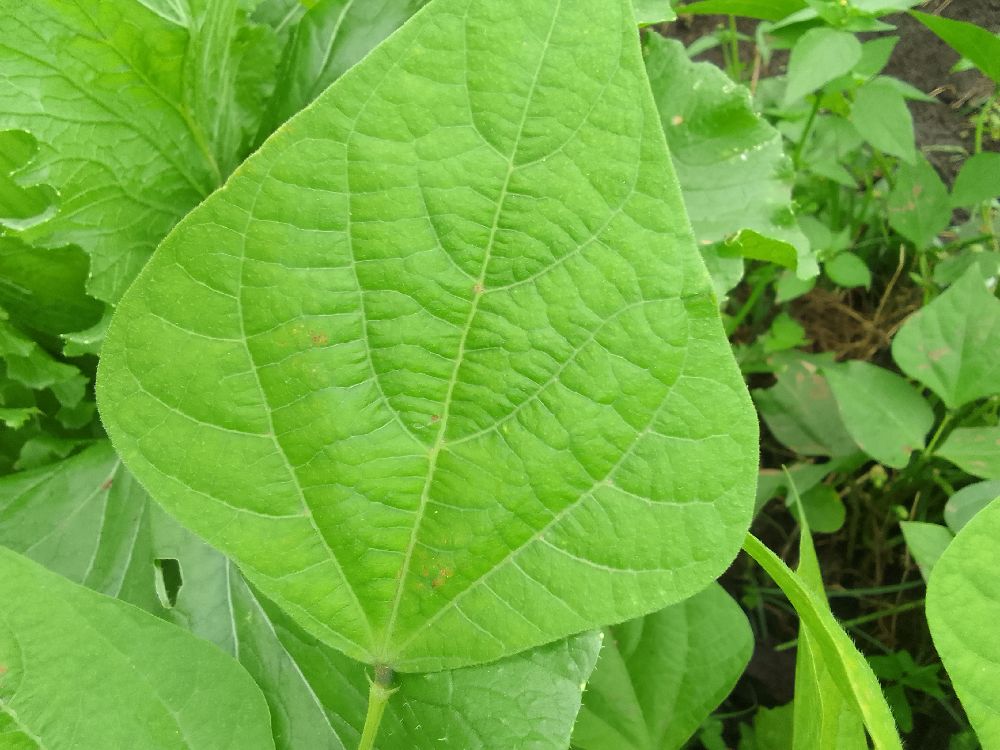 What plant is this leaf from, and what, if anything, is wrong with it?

common bean, healthy
